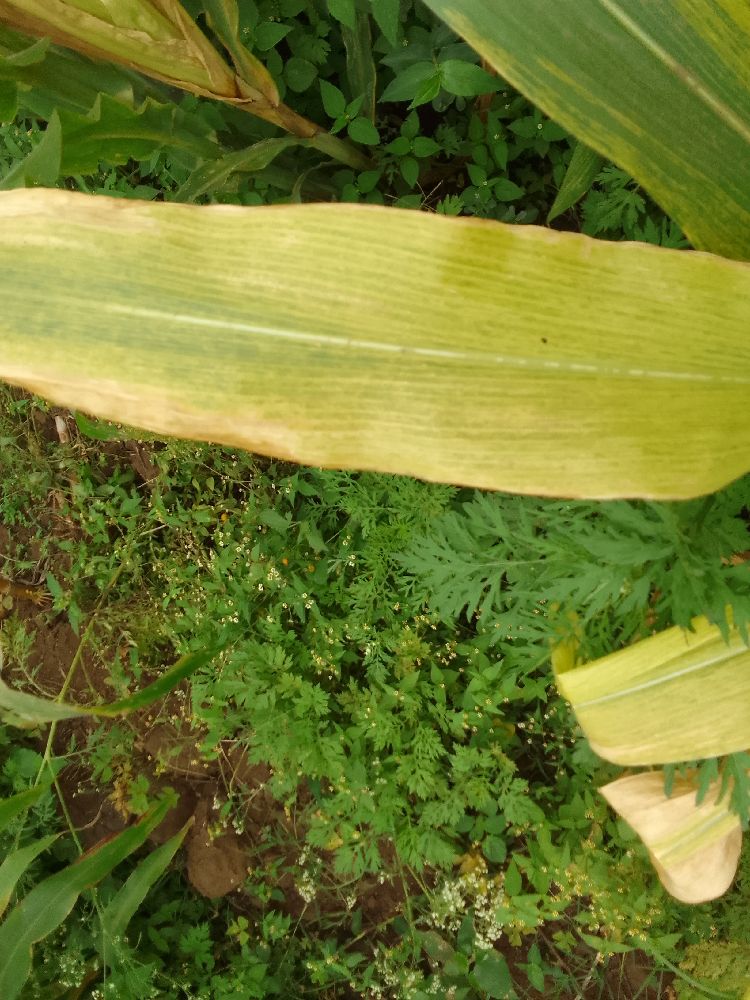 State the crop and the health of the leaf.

maize, maize lethal necrosis
